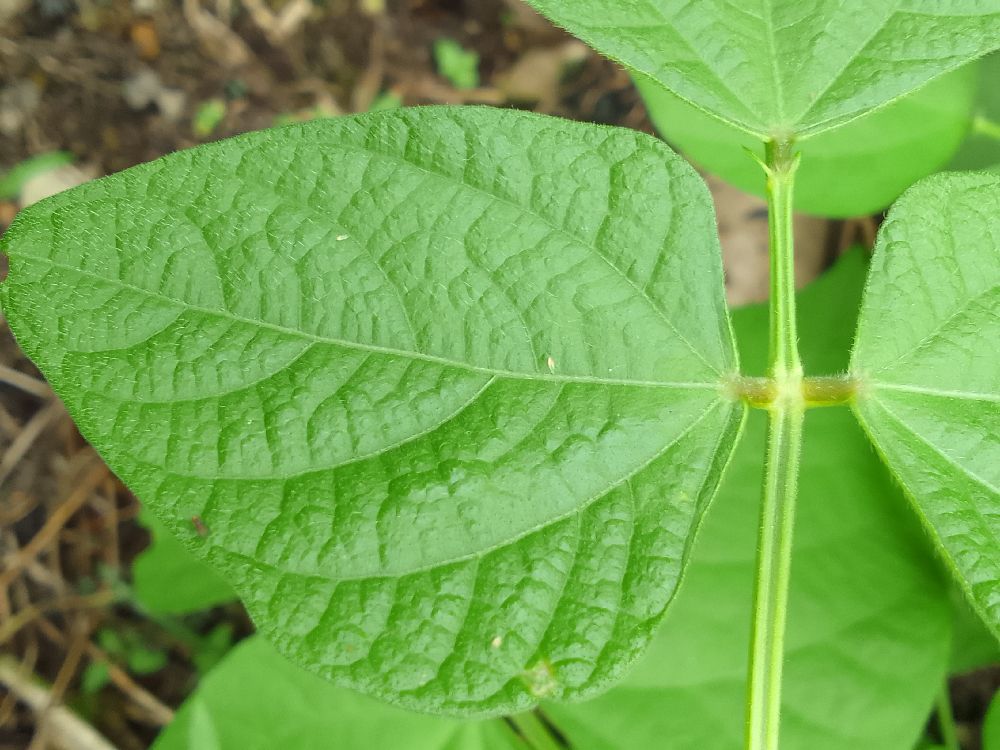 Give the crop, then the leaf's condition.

common bean, healthy
